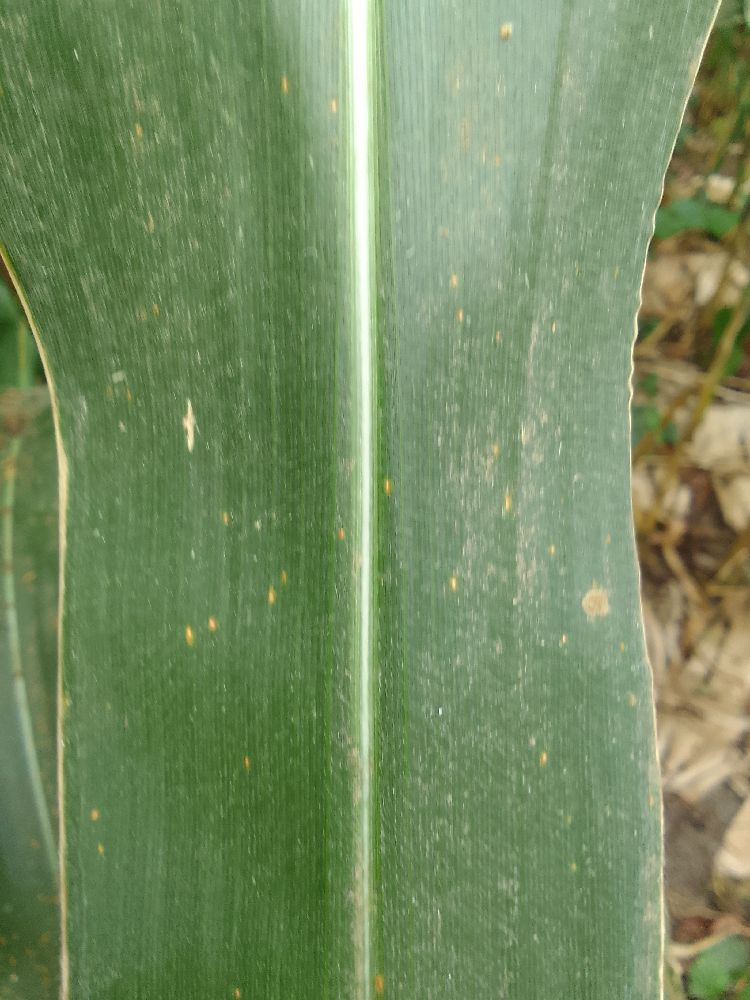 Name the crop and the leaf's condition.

maize, healthy
